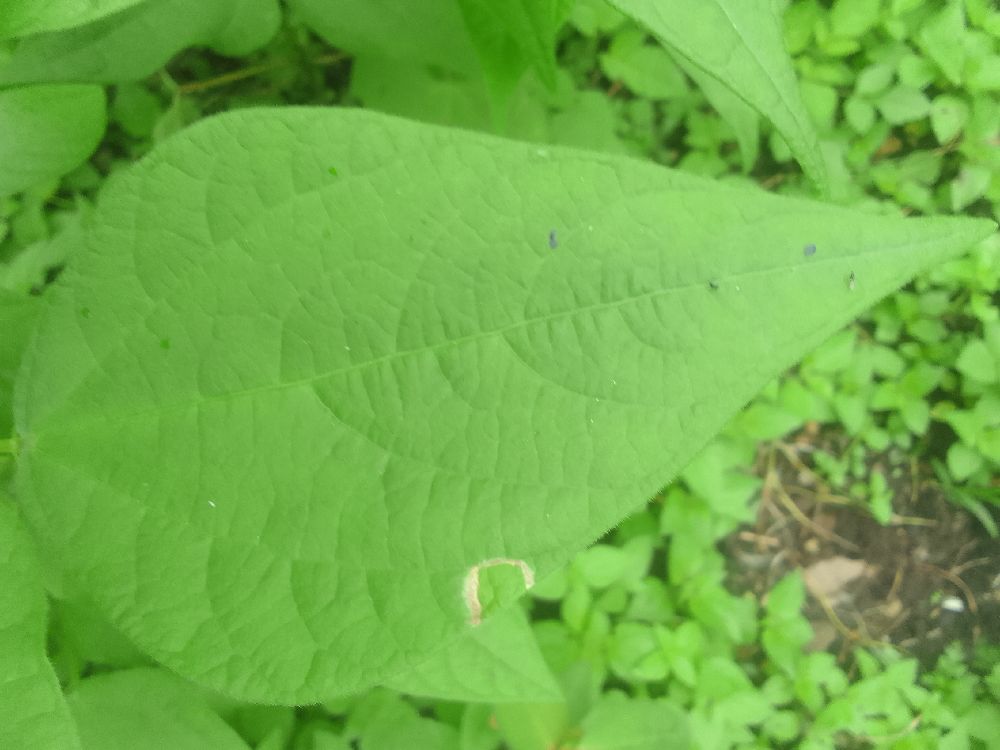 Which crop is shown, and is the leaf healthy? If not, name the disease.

common bean, healthy
